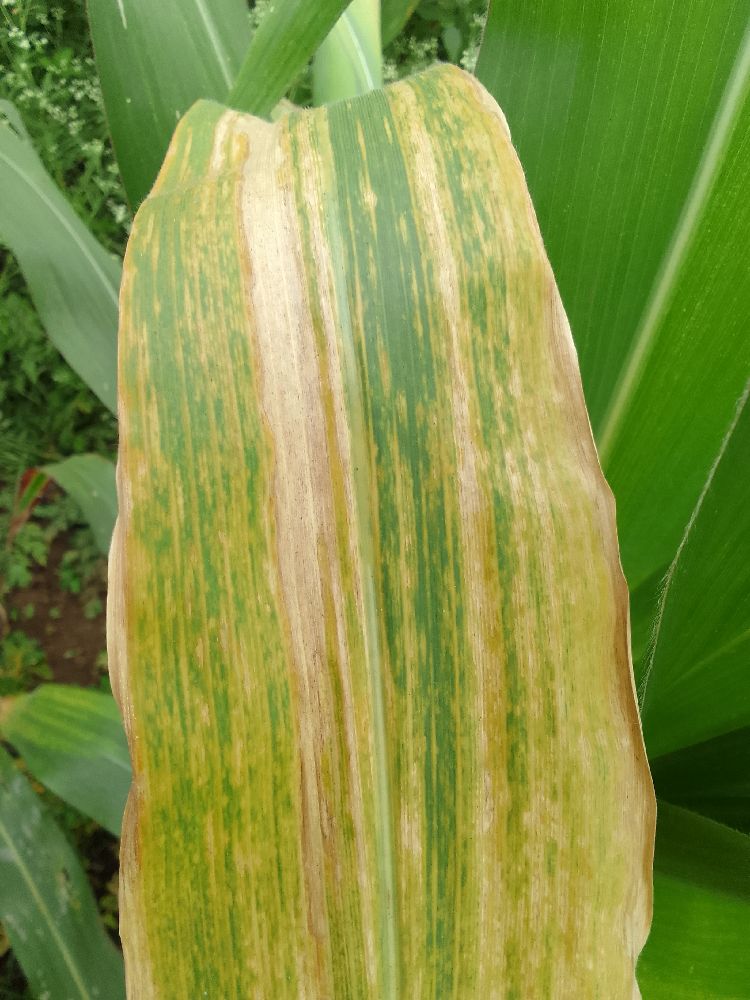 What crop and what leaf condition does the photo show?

maize, maize lethal necrosis
